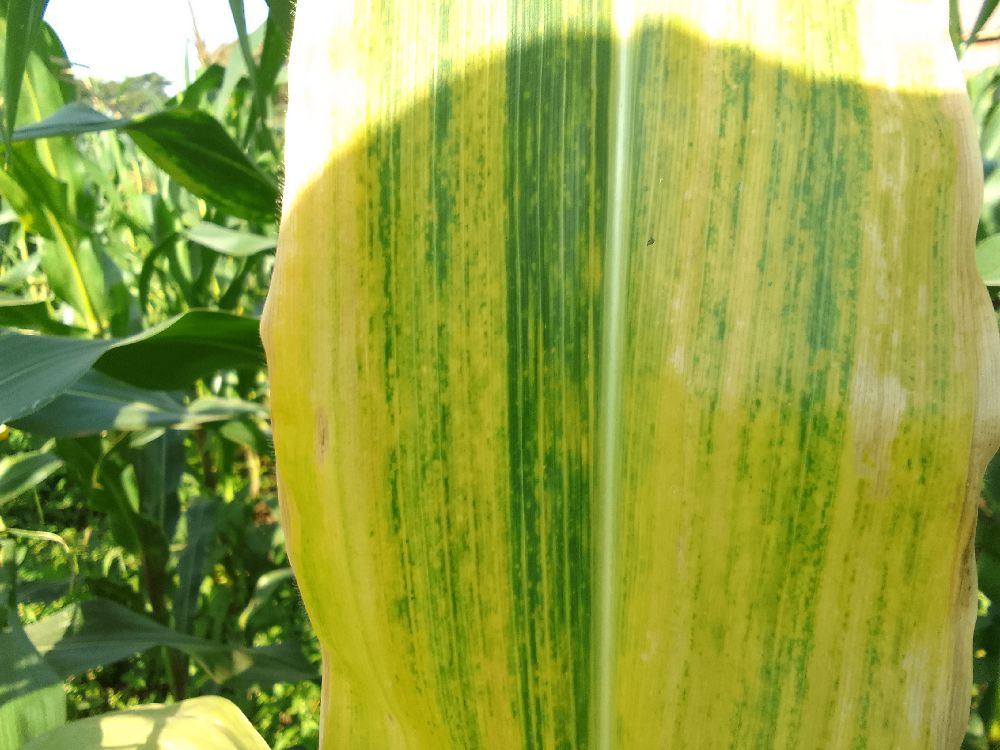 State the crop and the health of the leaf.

maize, maize lethal necrosis
